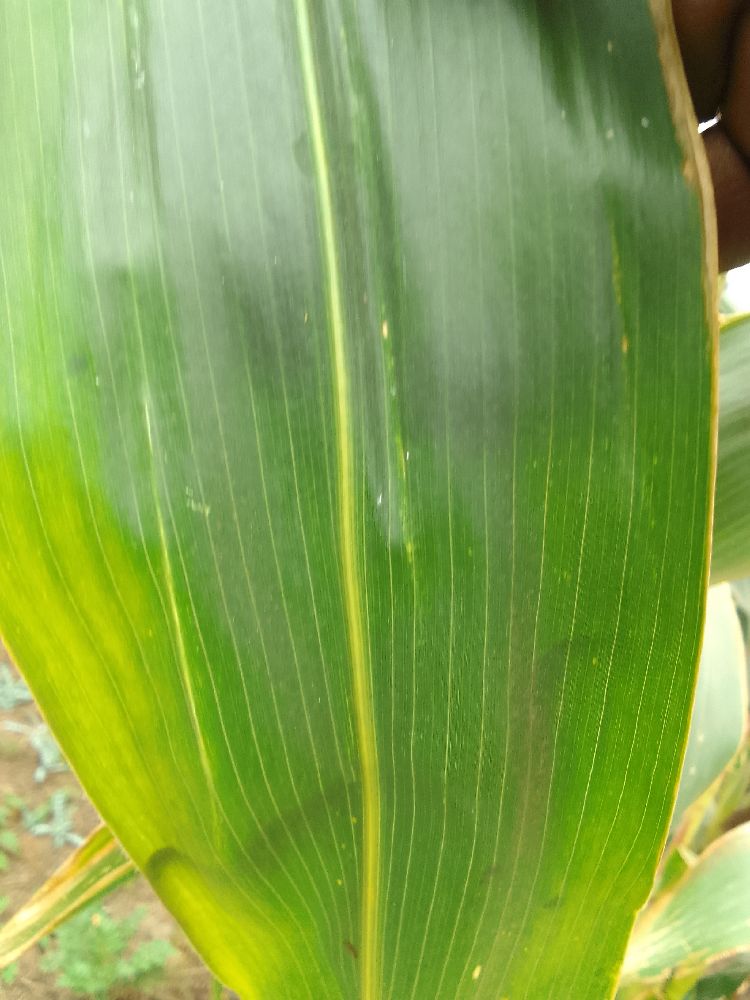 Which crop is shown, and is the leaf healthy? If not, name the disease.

maize, healthy
